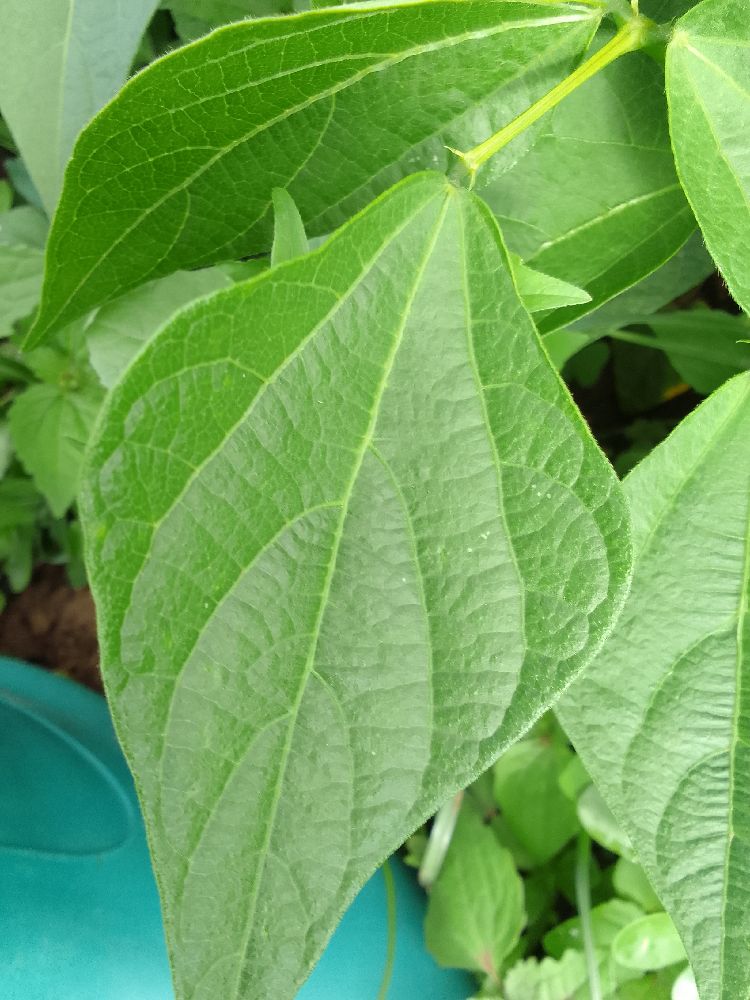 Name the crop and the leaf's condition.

common bean, healthy
